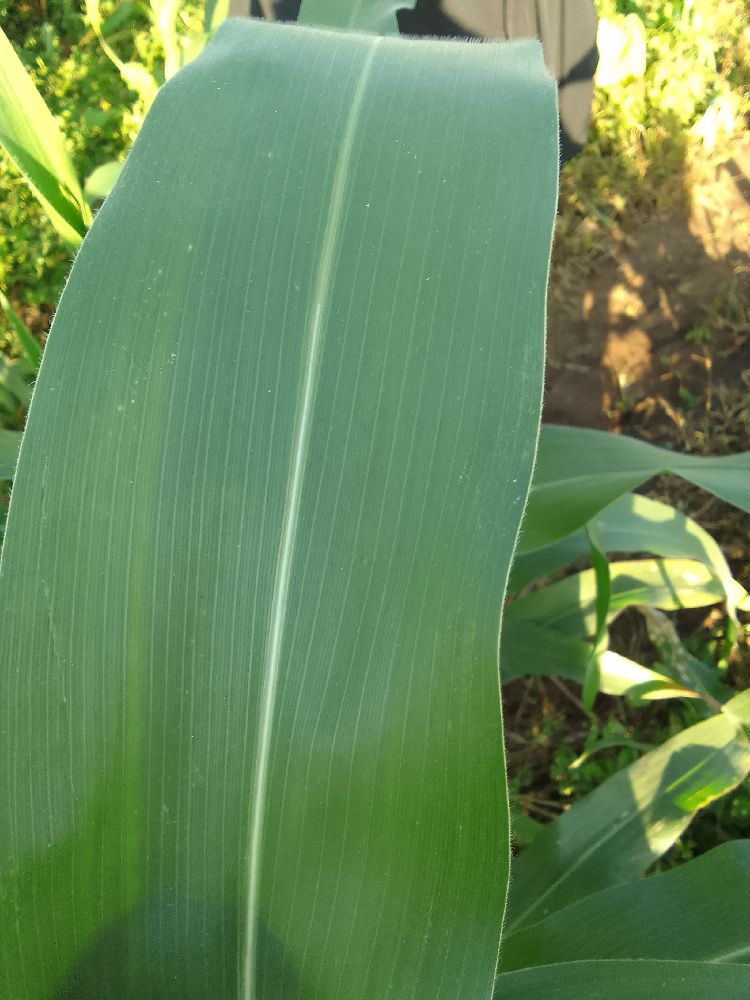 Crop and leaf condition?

maize, healthy
